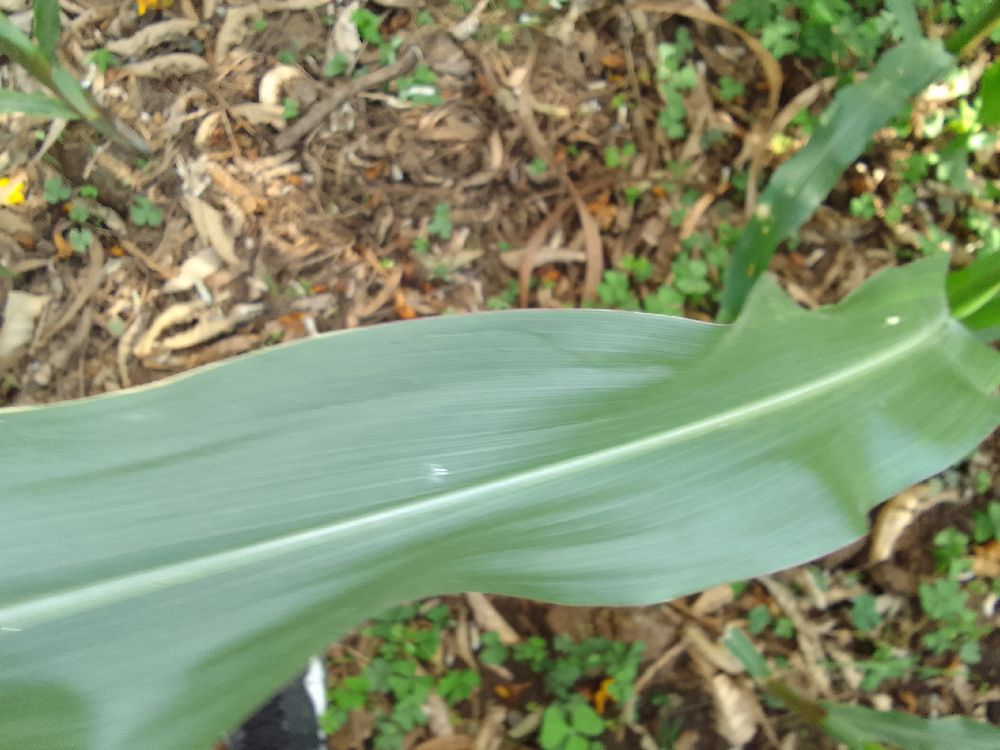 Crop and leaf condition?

maize, healthy
